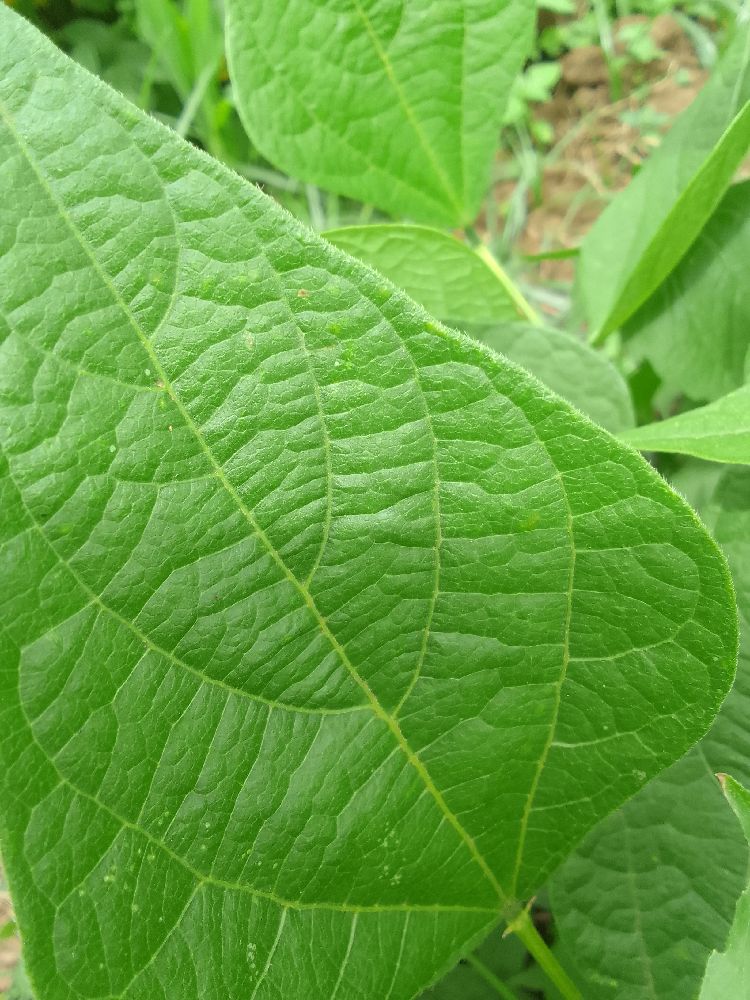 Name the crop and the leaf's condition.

common bean, healthy
